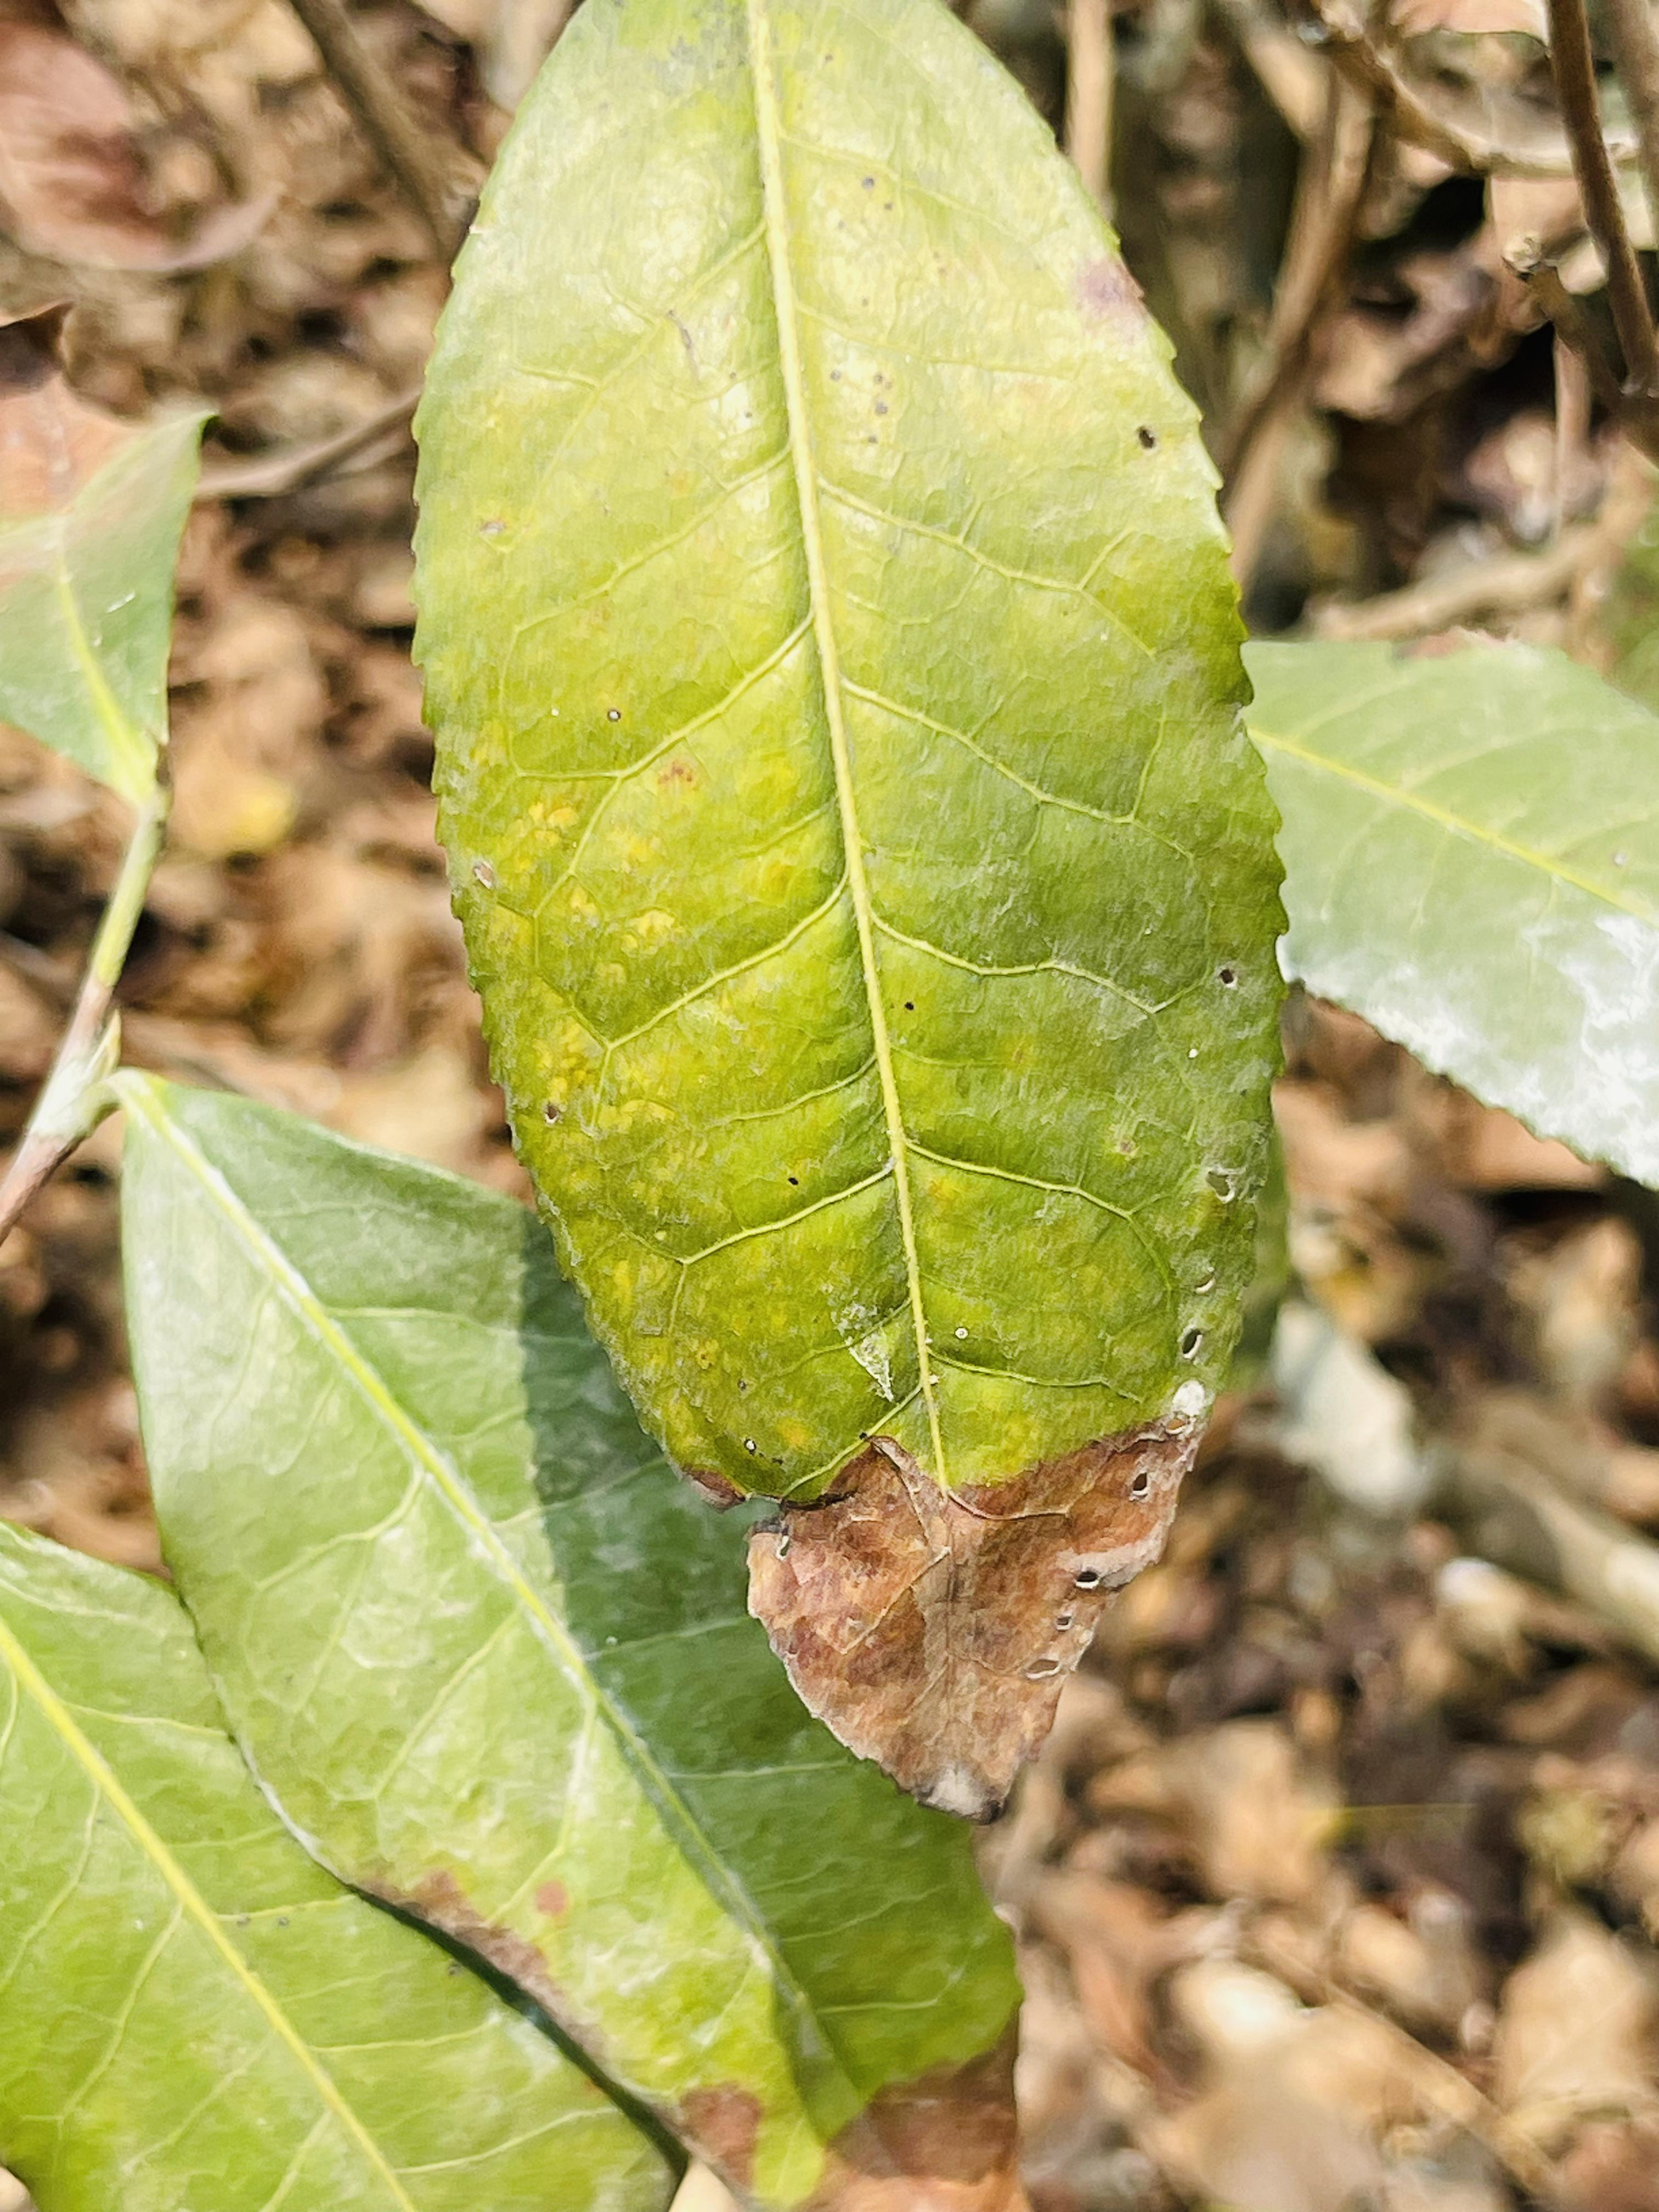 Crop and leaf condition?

tea, blight
